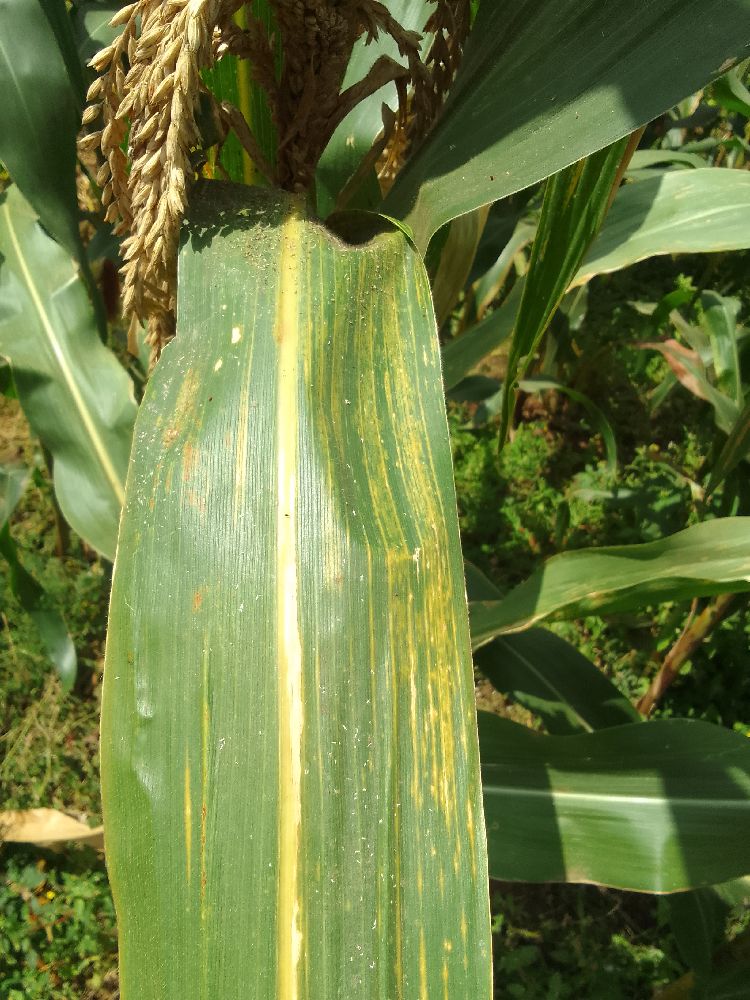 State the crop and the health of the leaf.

maize, maize lethal necrosis
